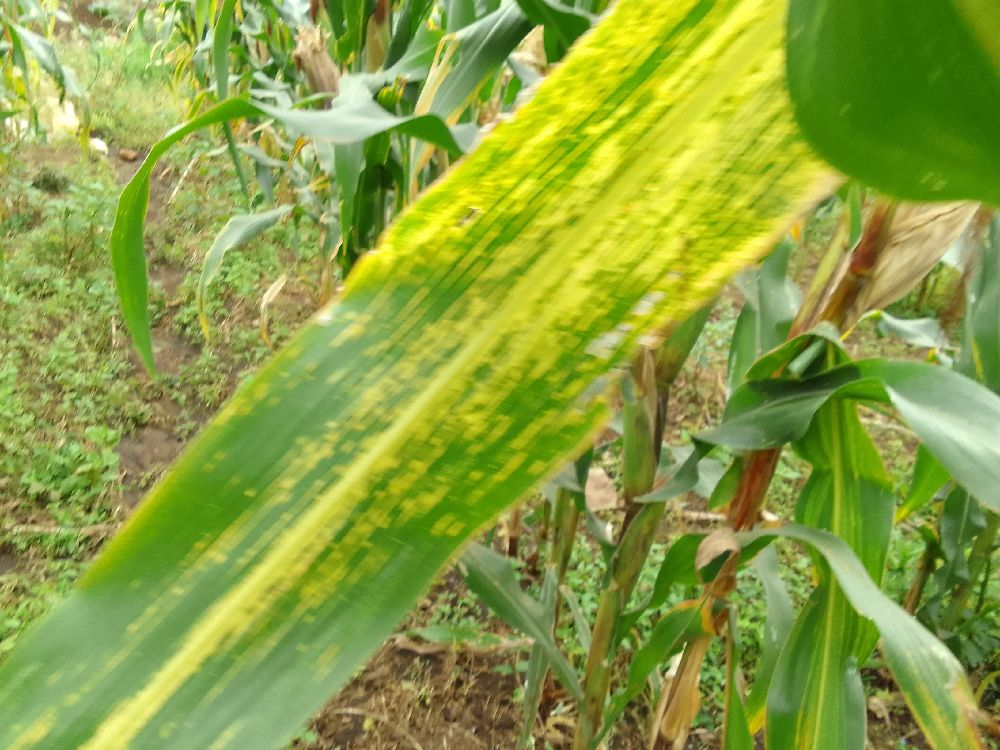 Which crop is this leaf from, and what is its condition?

maize, maize lethal necrosis
